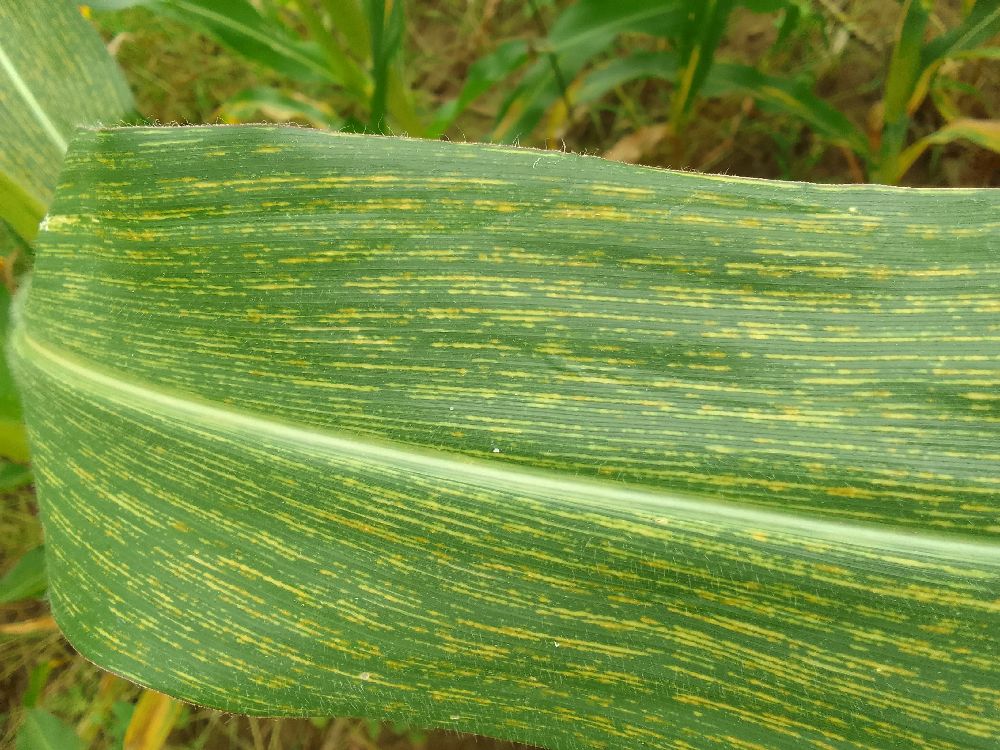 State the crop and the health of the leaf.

maize, maize streak virus
